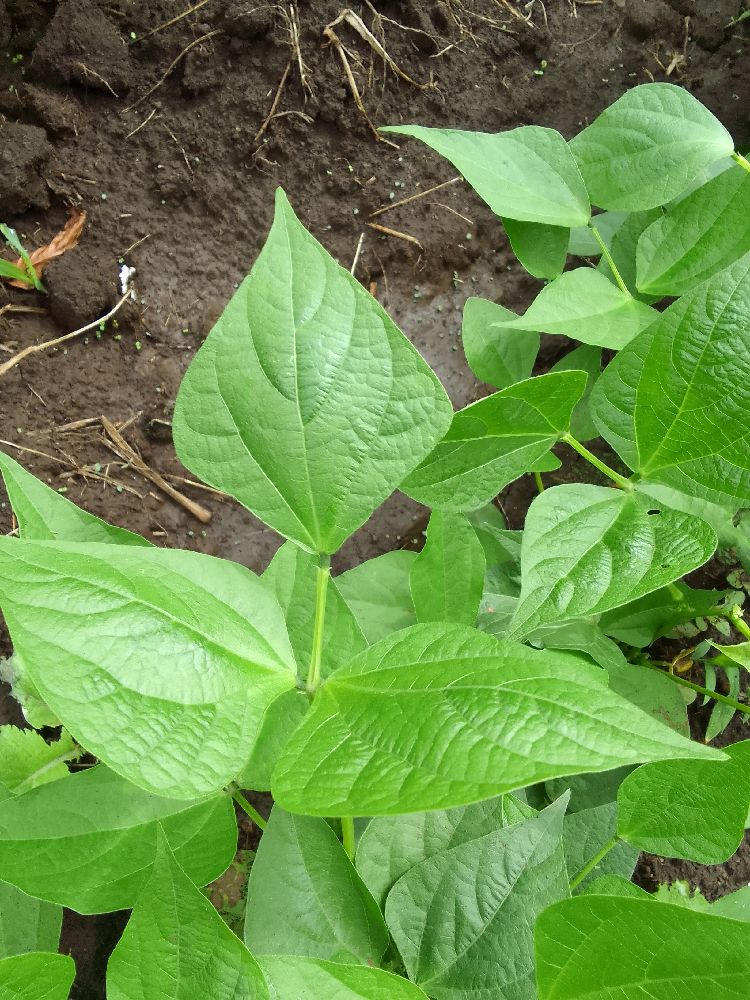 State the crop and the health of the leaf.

common bean, healthy
